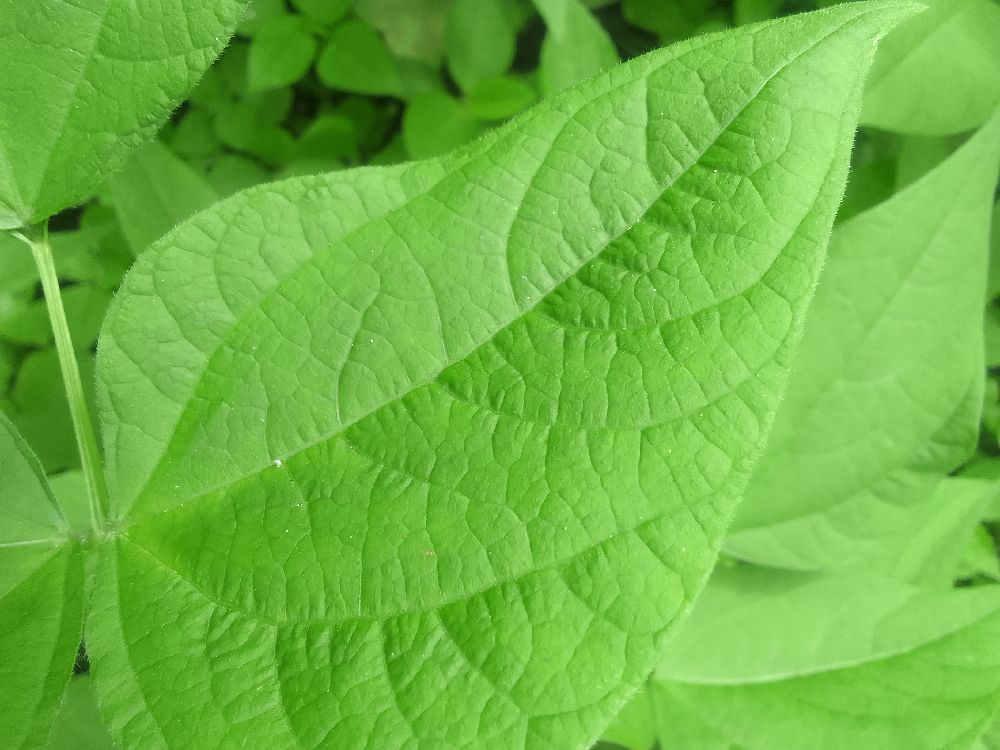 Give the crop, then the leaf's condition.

common bean, healthy
